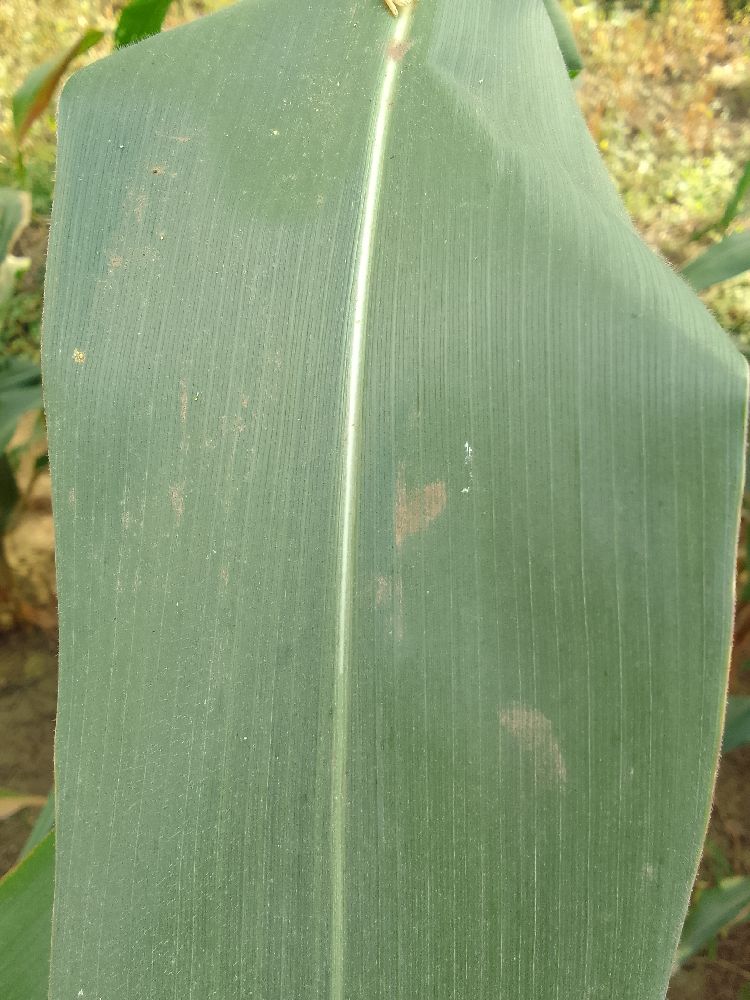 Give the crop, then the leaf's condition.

maize, healthy
